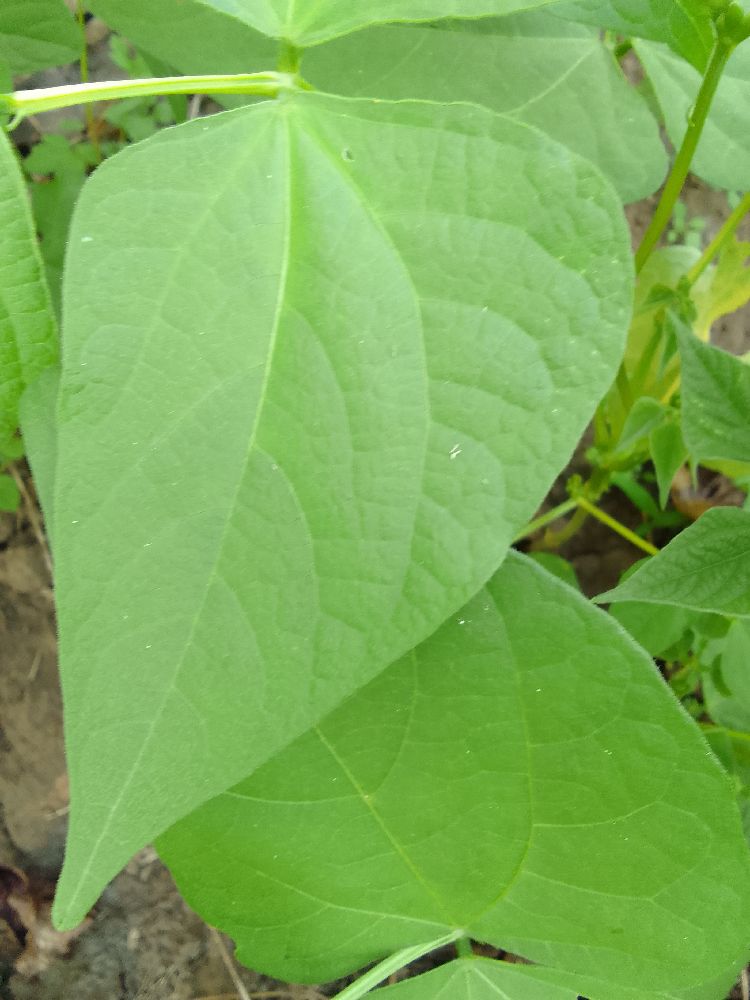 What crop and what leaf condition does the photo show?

common bean, healthy
